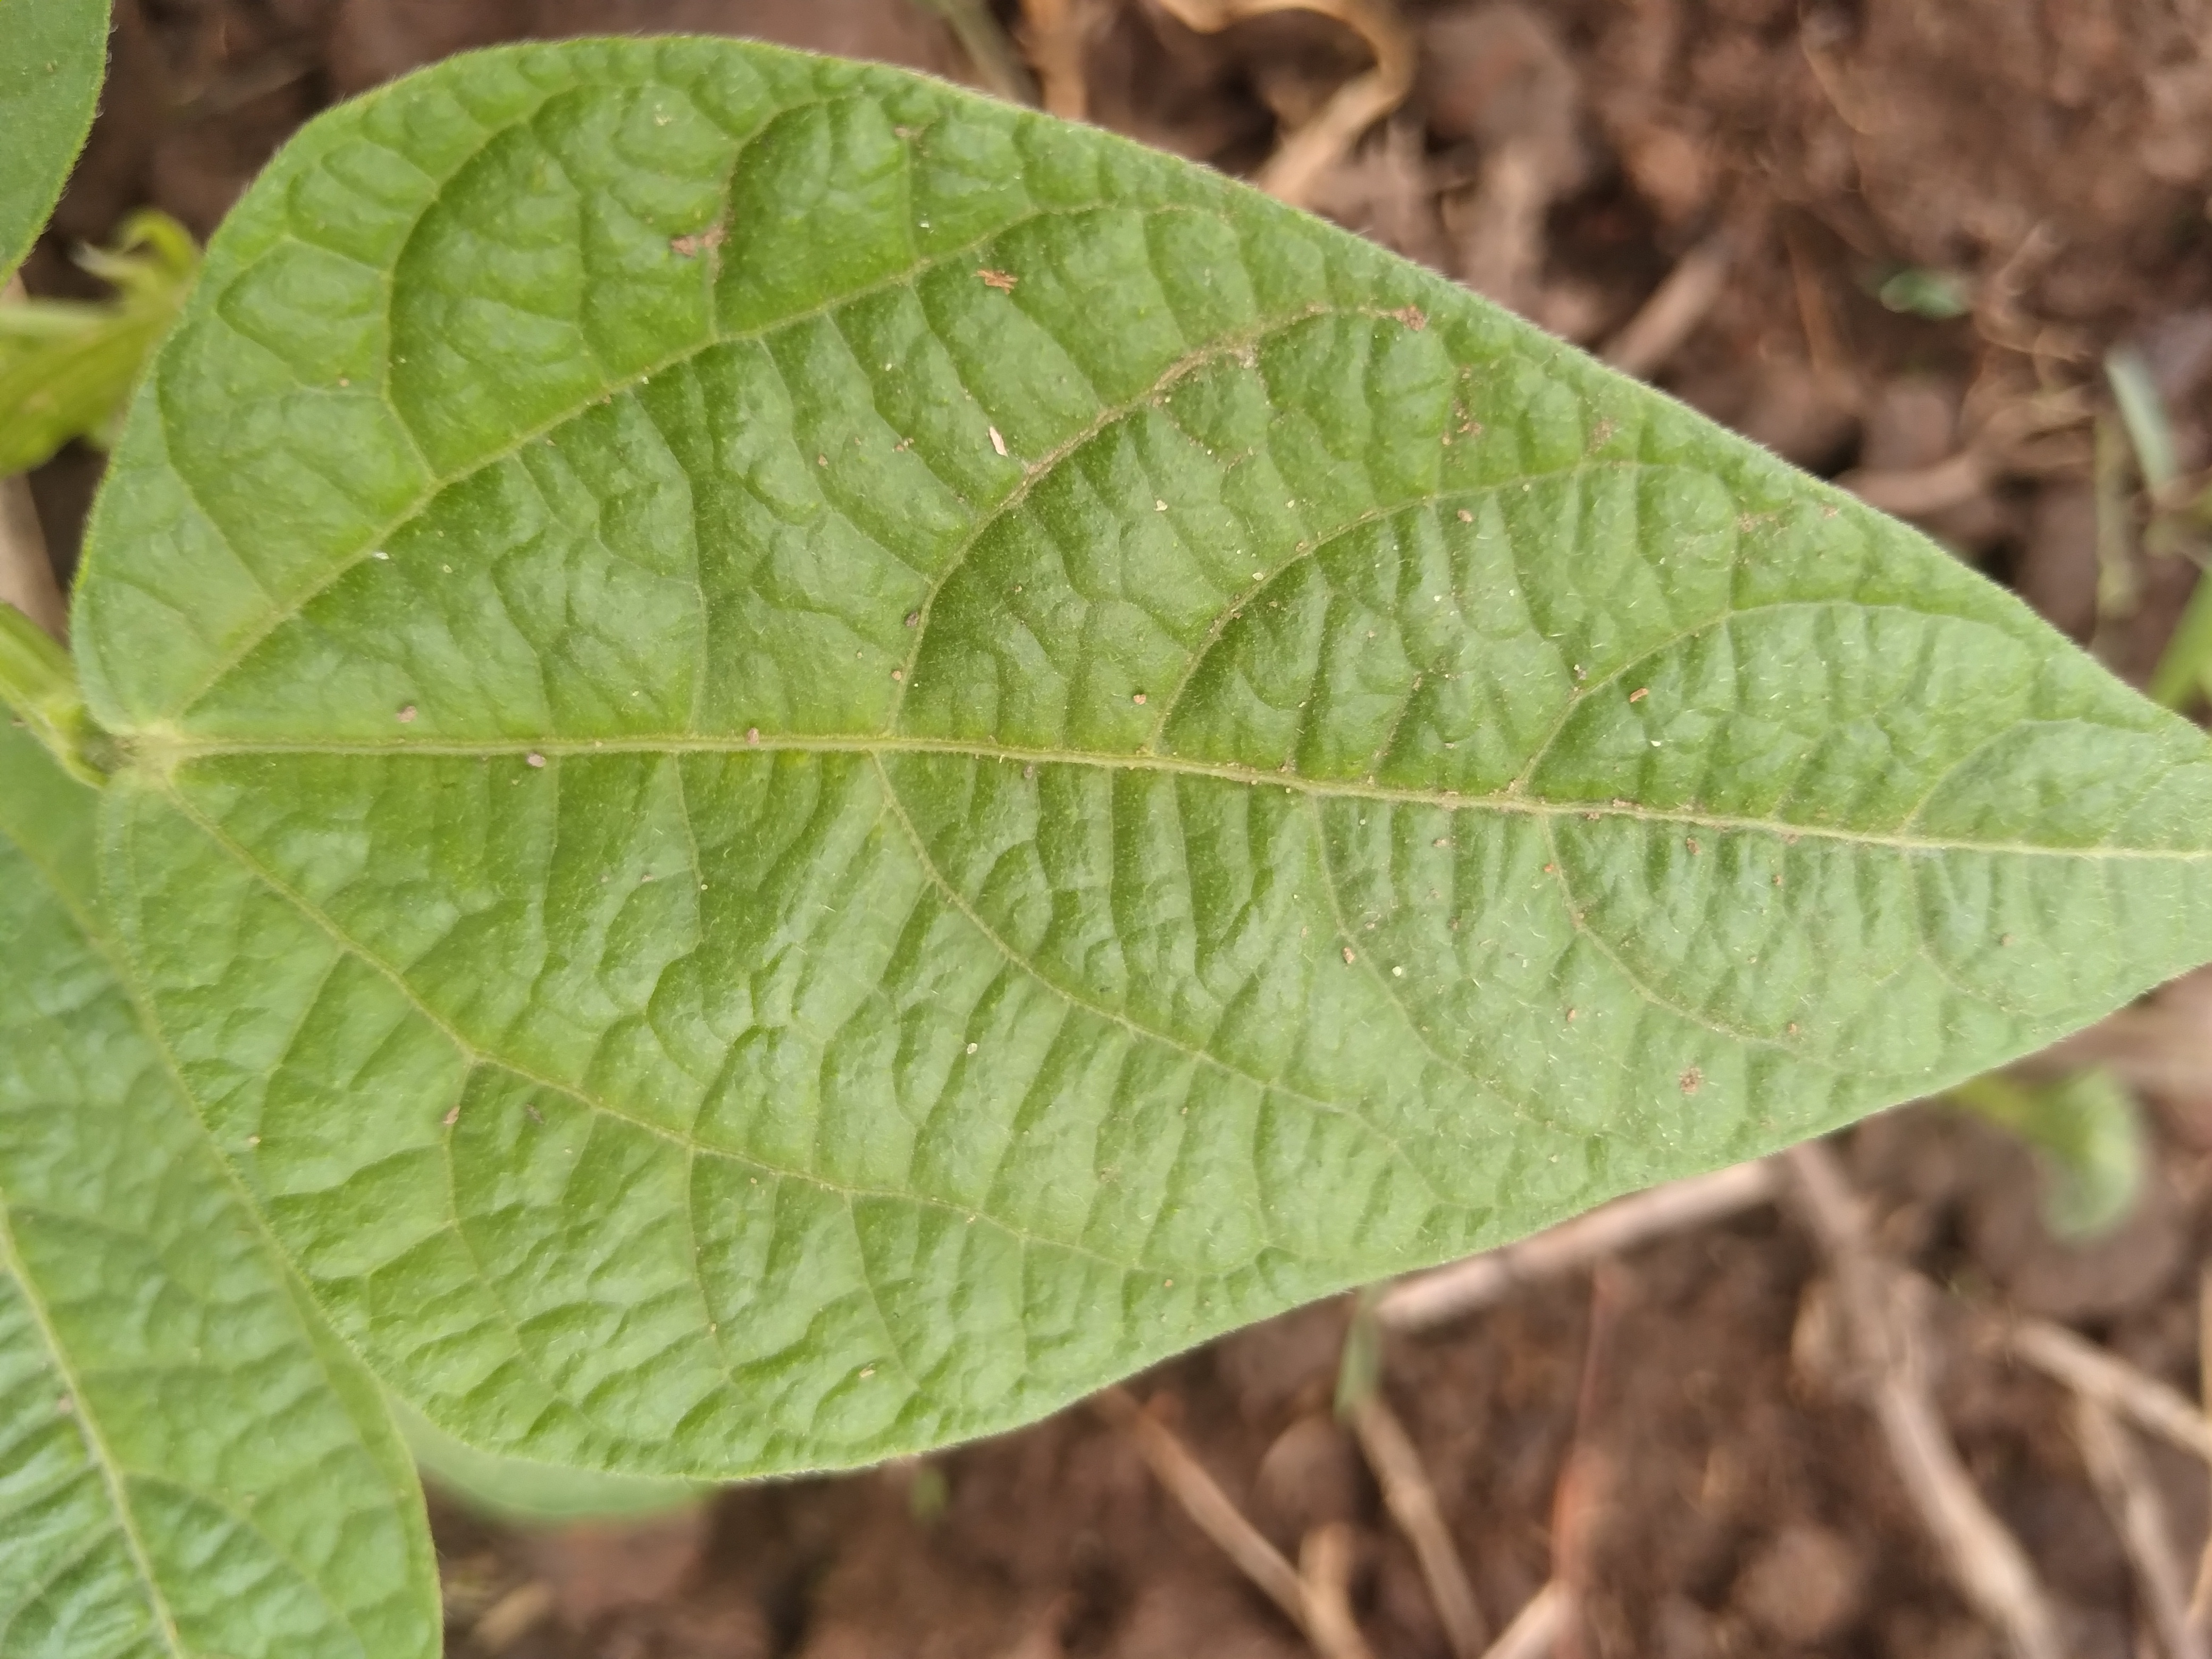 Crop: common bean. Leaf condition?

healthy
